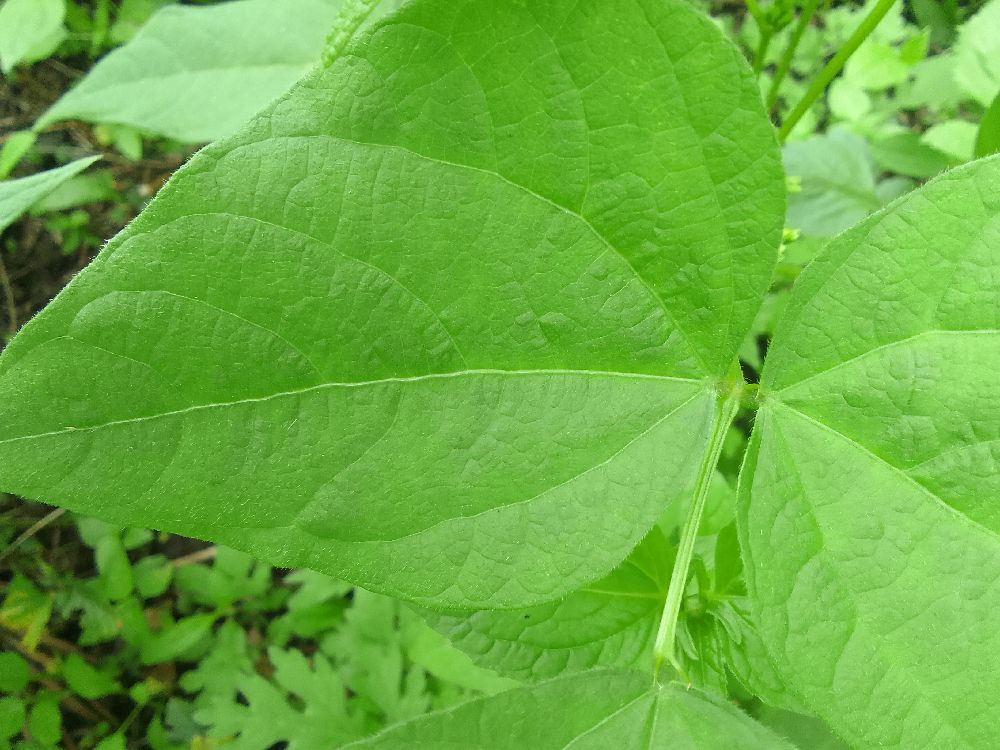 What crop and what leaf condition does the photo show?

common bean, healthy
